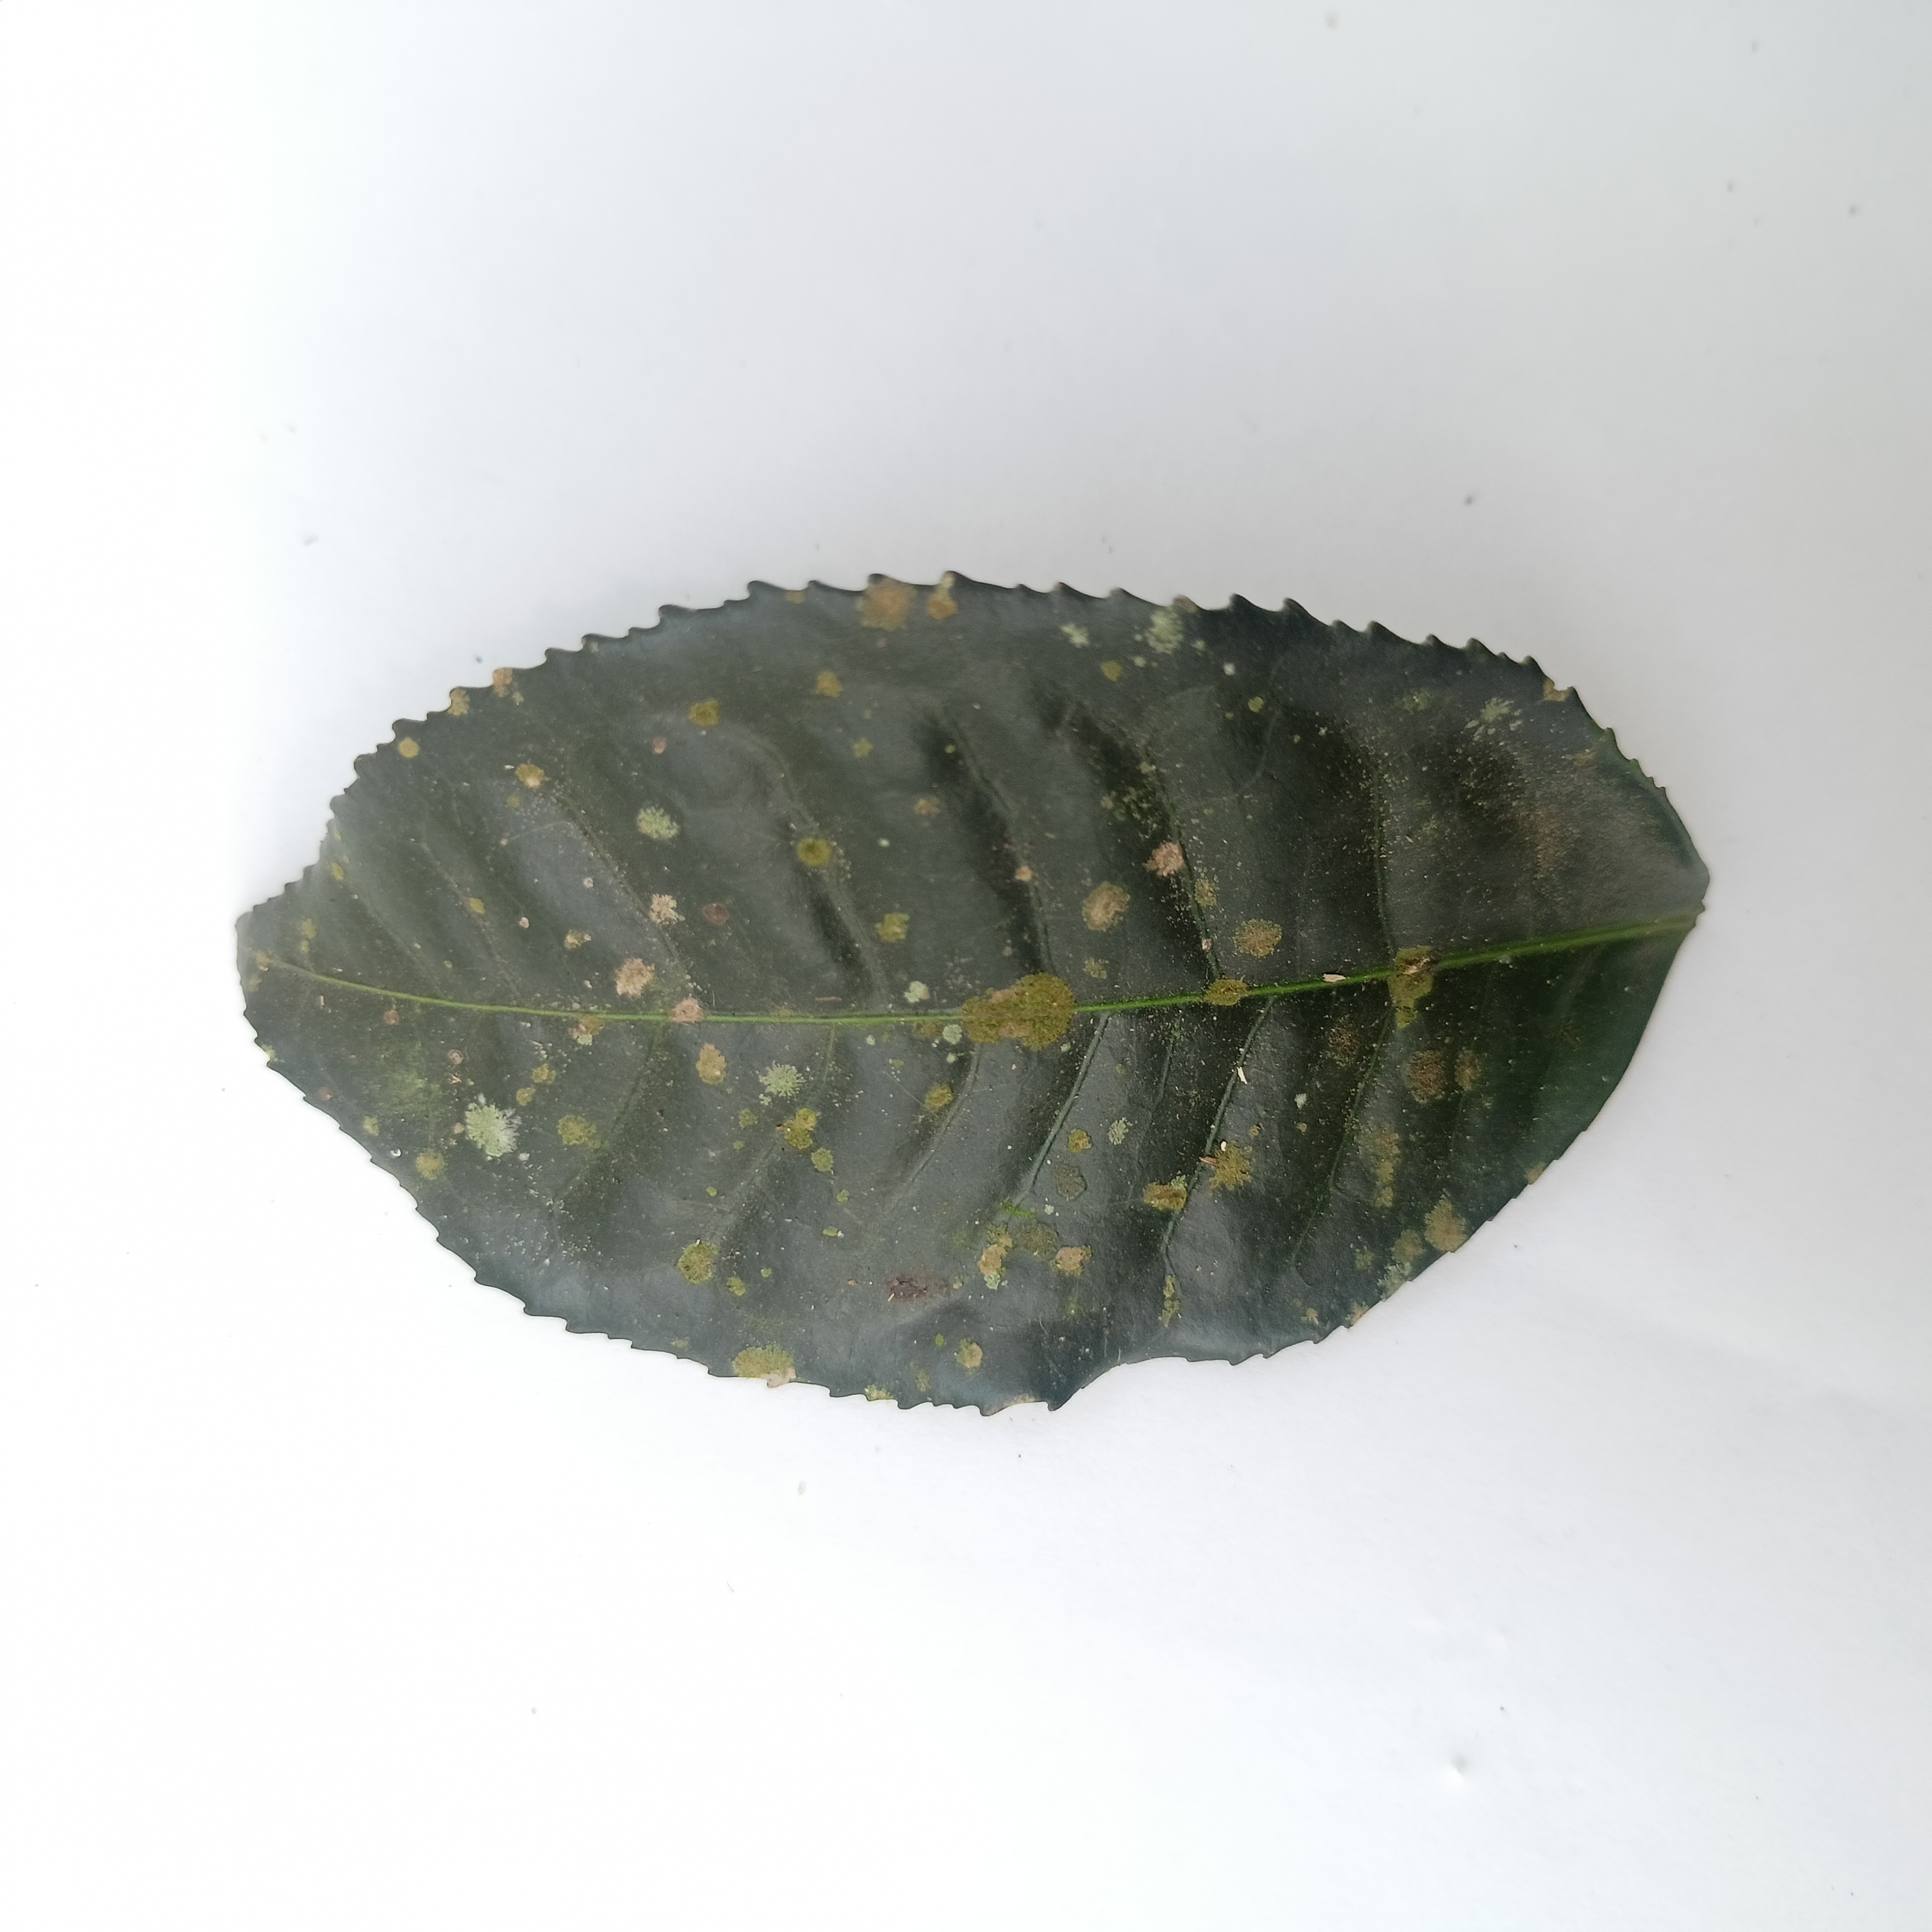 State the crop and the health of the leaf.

tea, algal leaf
